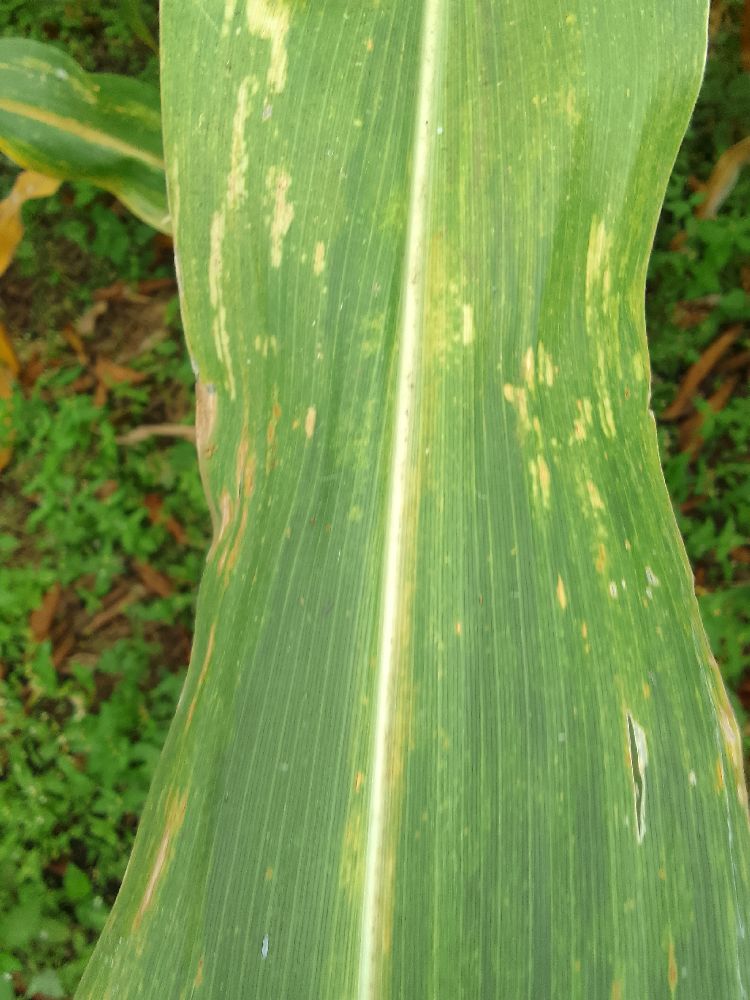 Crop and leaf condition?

maize, maize lethal necrosis
